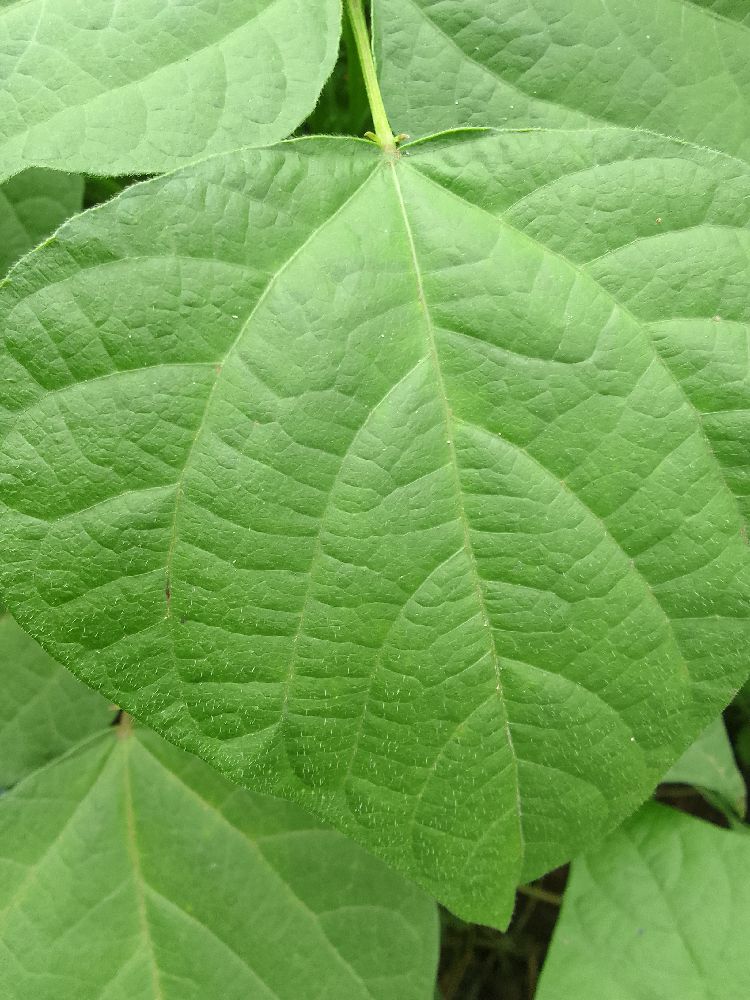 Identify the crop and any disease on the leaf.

common bean, healthy
